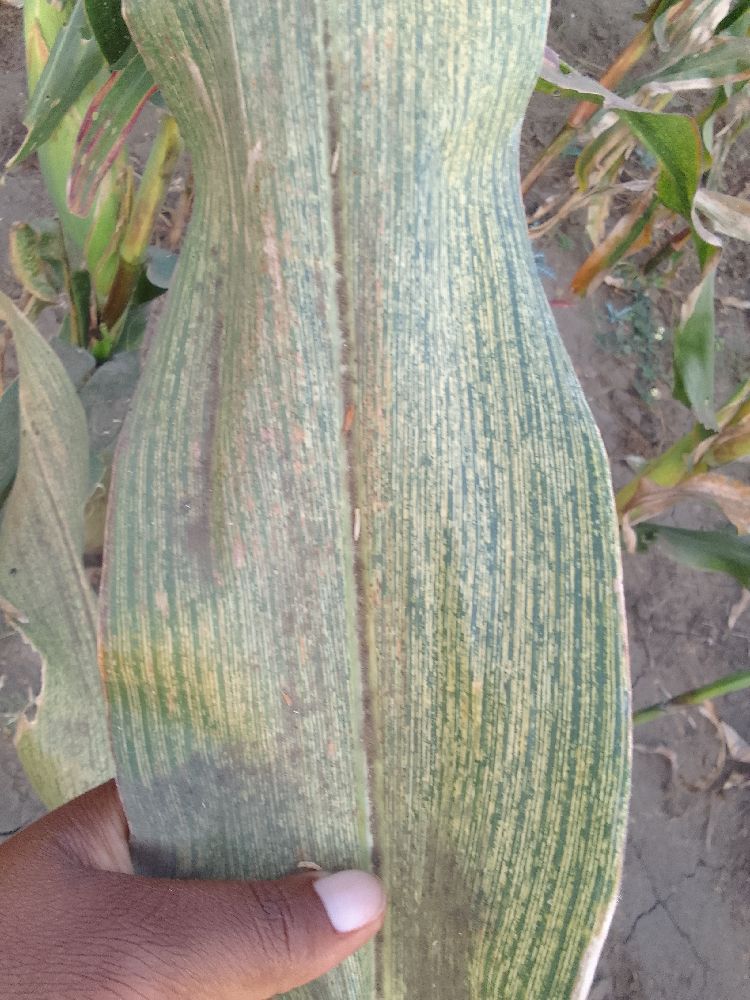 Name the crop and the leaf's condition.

maize, maize streak virus
